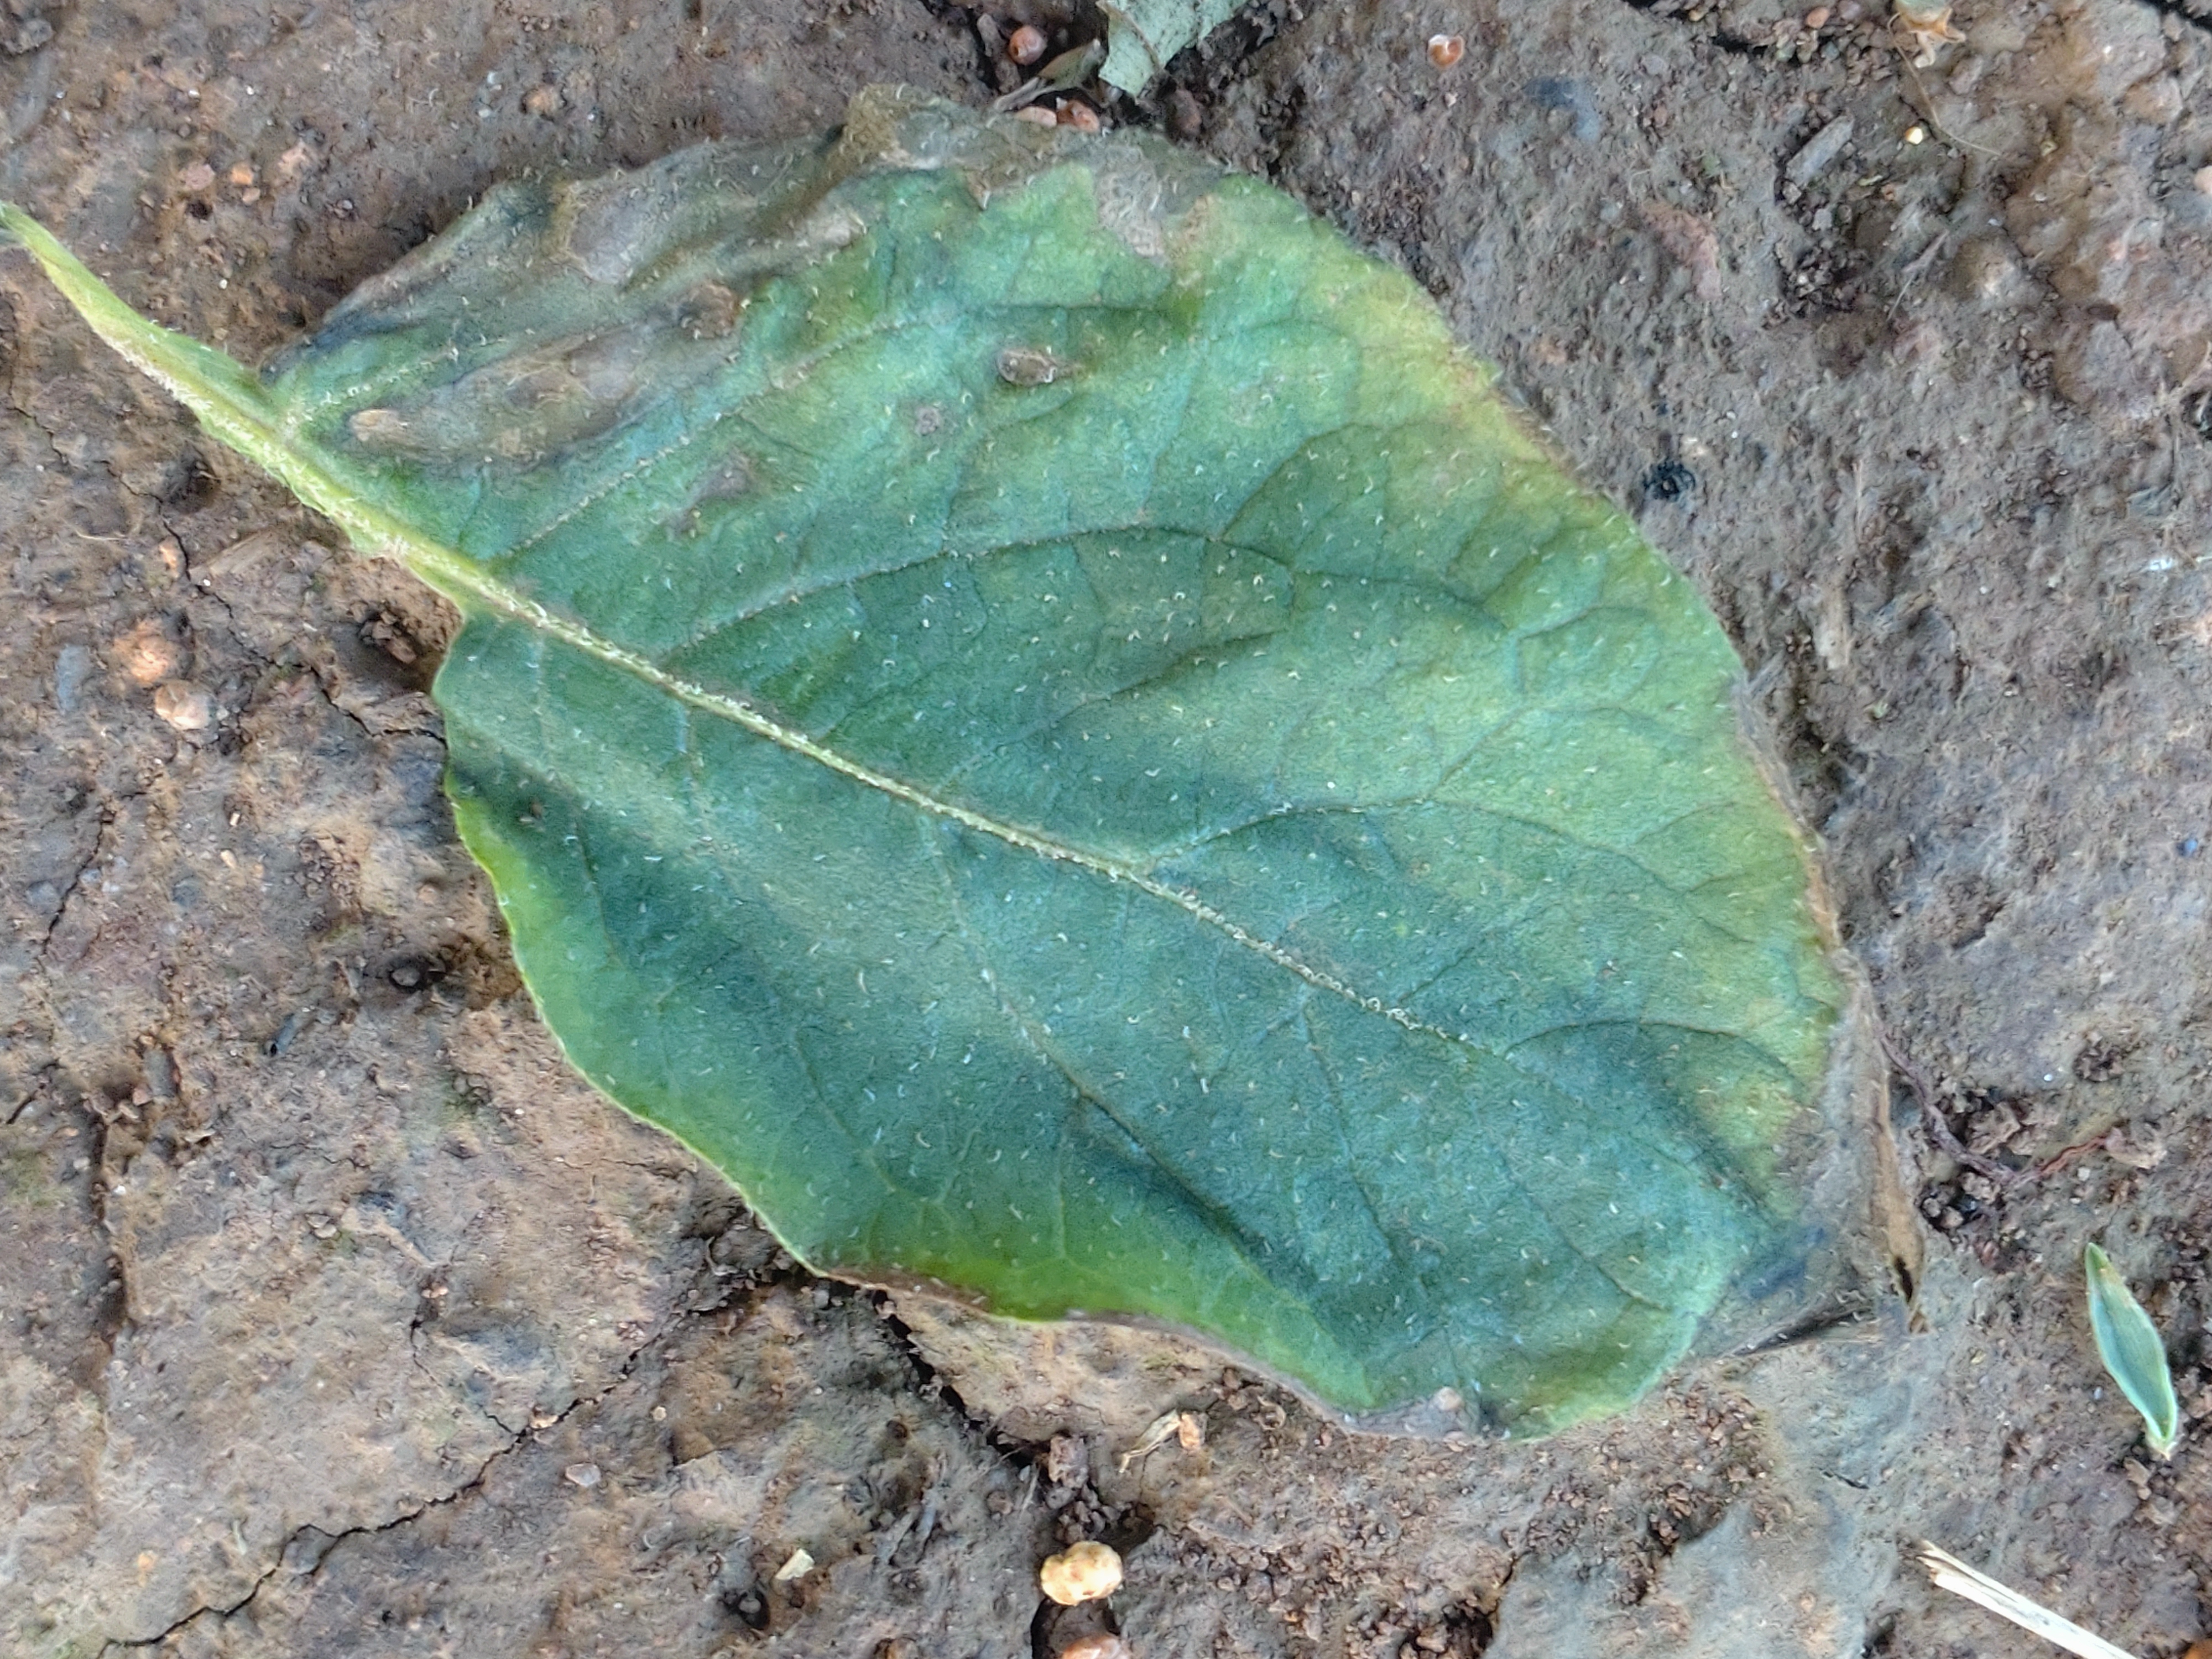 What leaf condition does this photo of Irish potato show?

early blight
